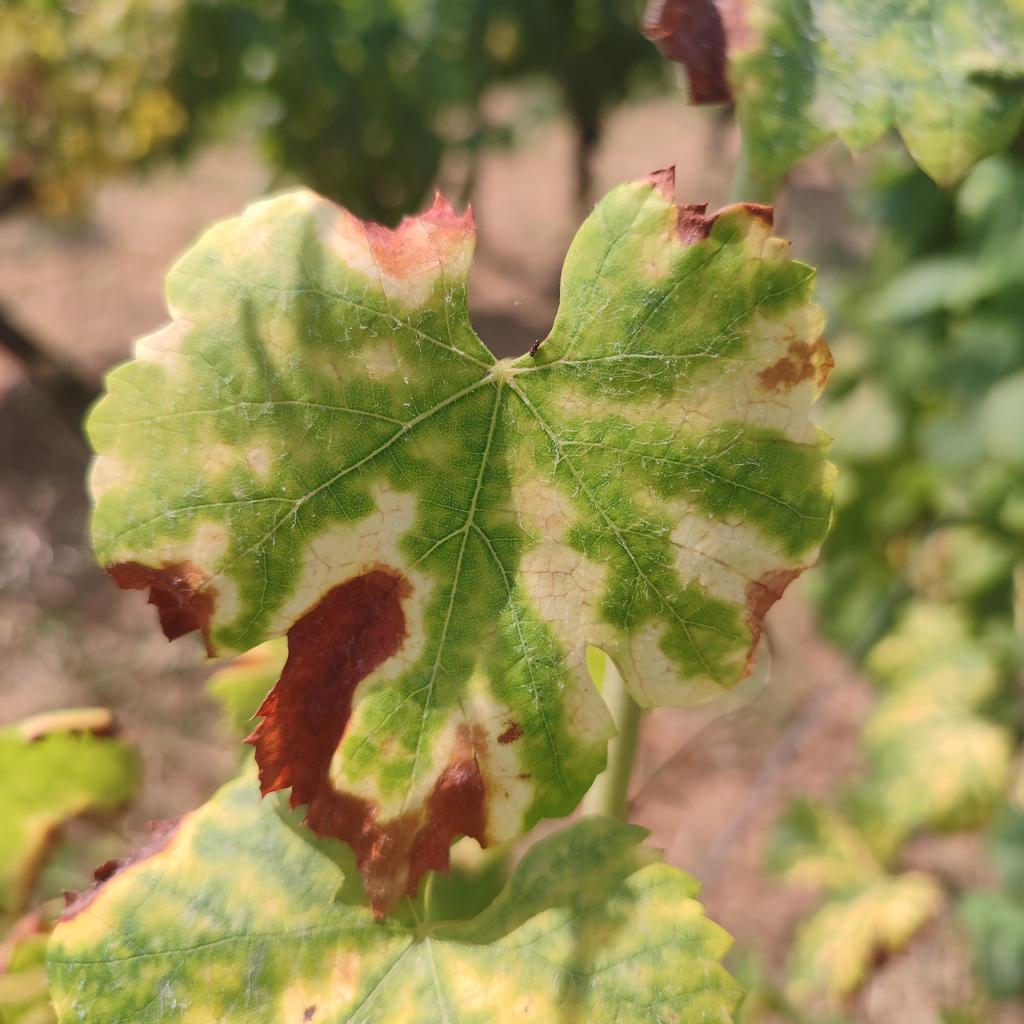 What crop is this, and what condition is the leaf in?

grapevine, esca complex
